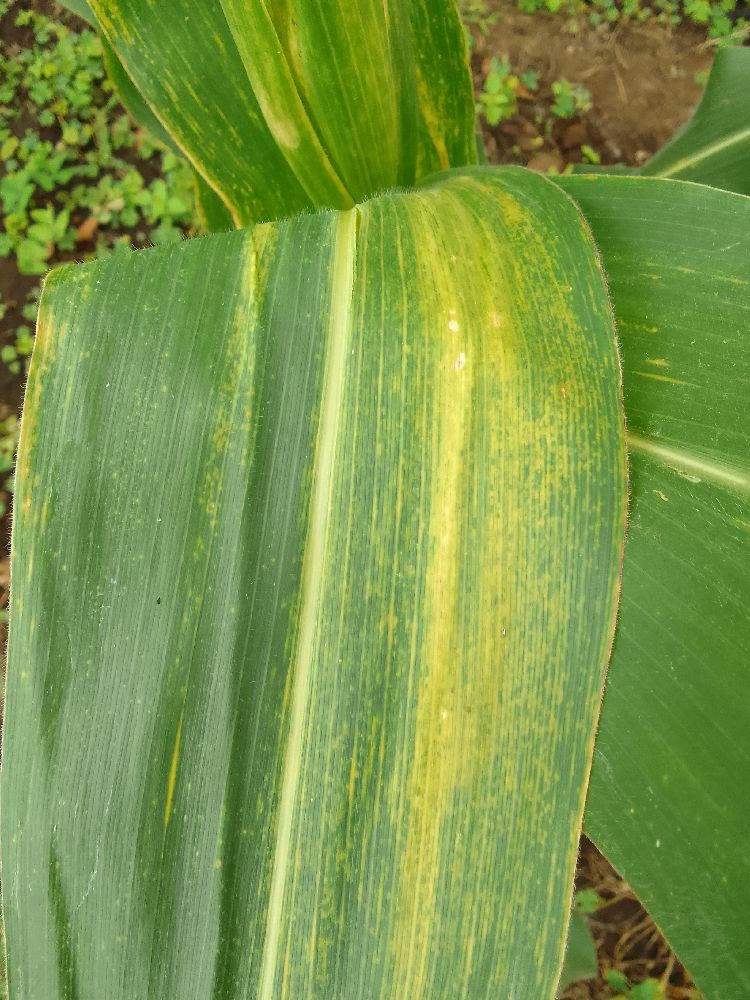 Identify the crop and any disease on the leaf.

maize, maize lethal necrosis
